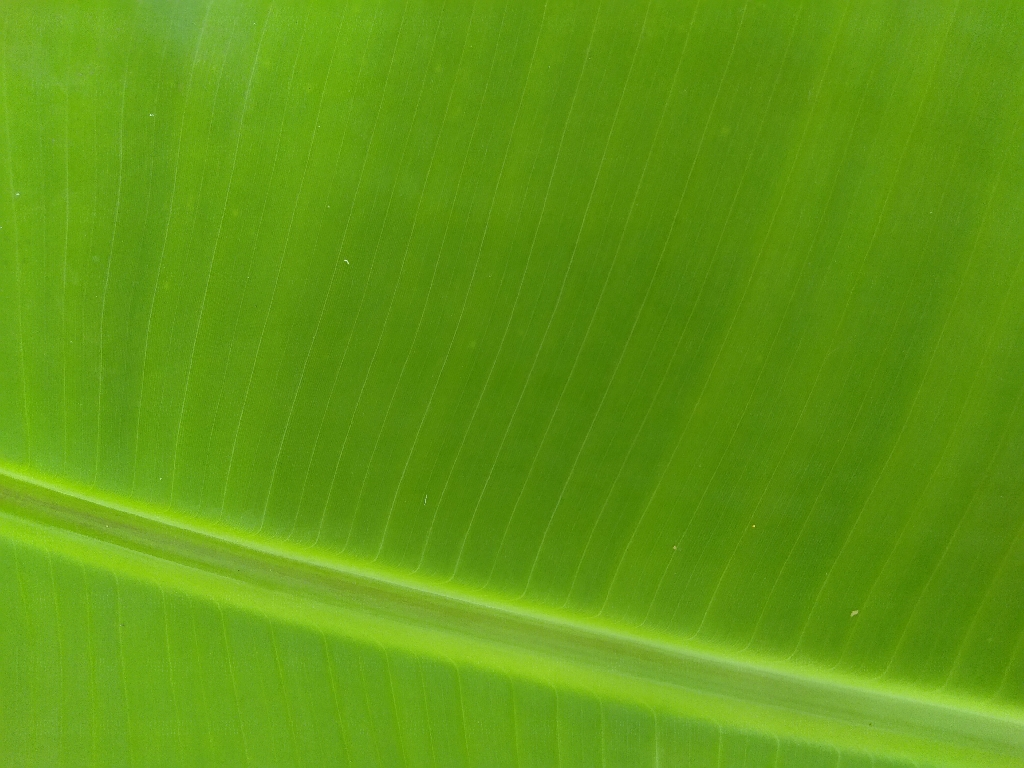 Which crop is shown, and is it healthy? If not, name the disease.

banana, healthy
